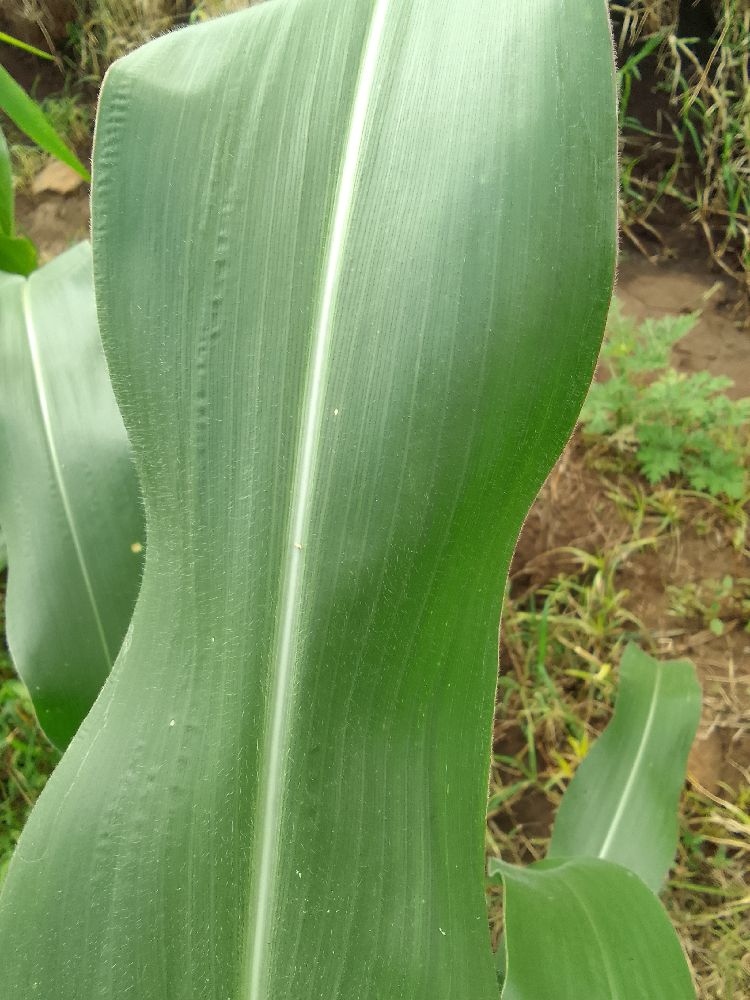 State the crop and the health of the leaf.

maize, healthy
